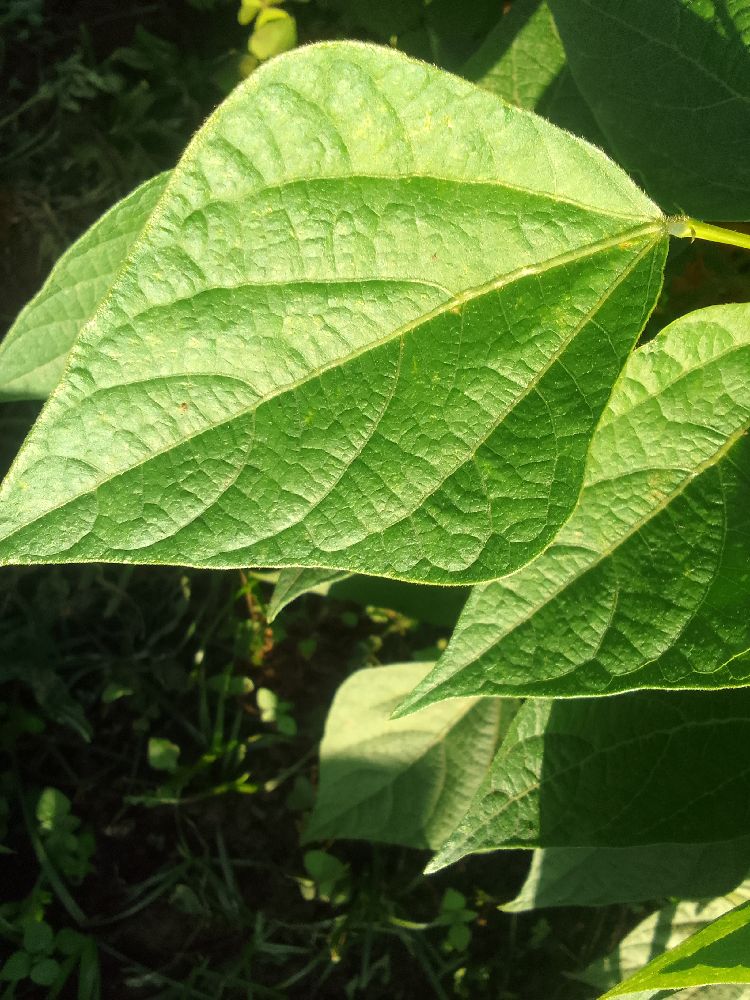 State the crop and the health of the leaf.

common bean, healthy
